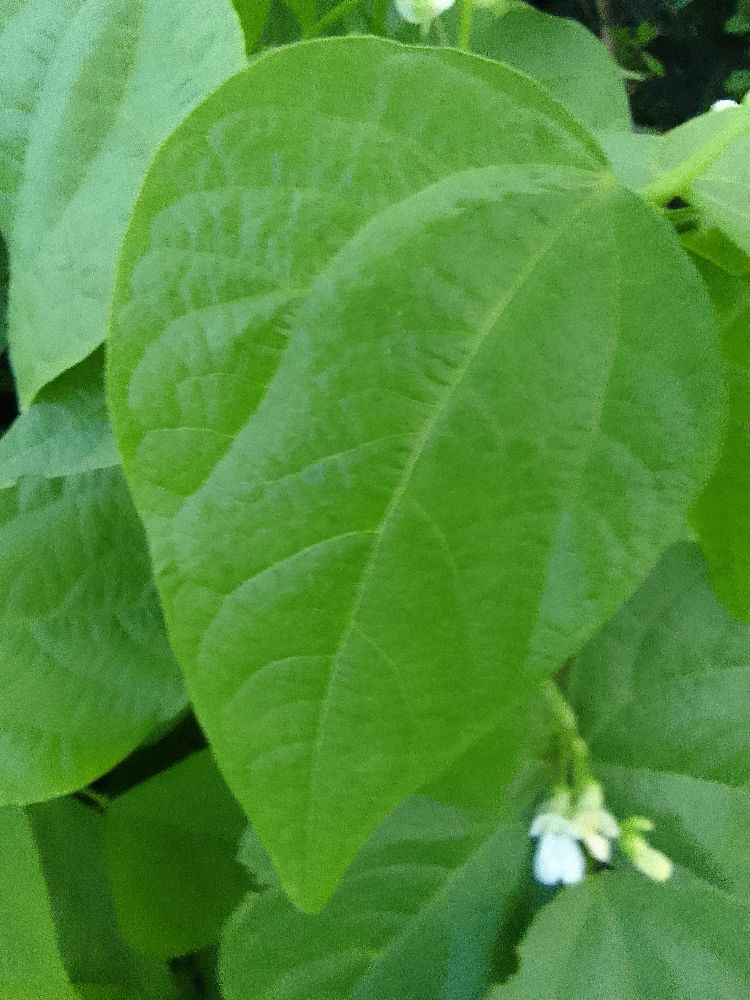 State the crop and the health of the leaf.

common bean, healthy
